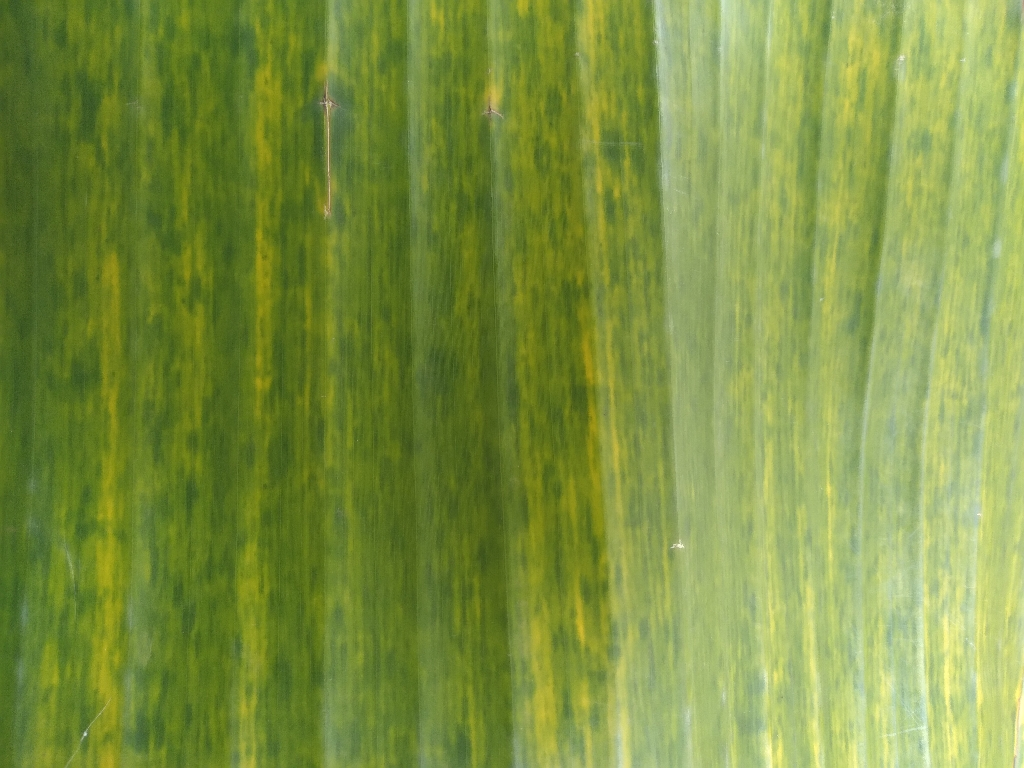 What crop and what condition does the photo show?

banana, fusarium wilt race 1
